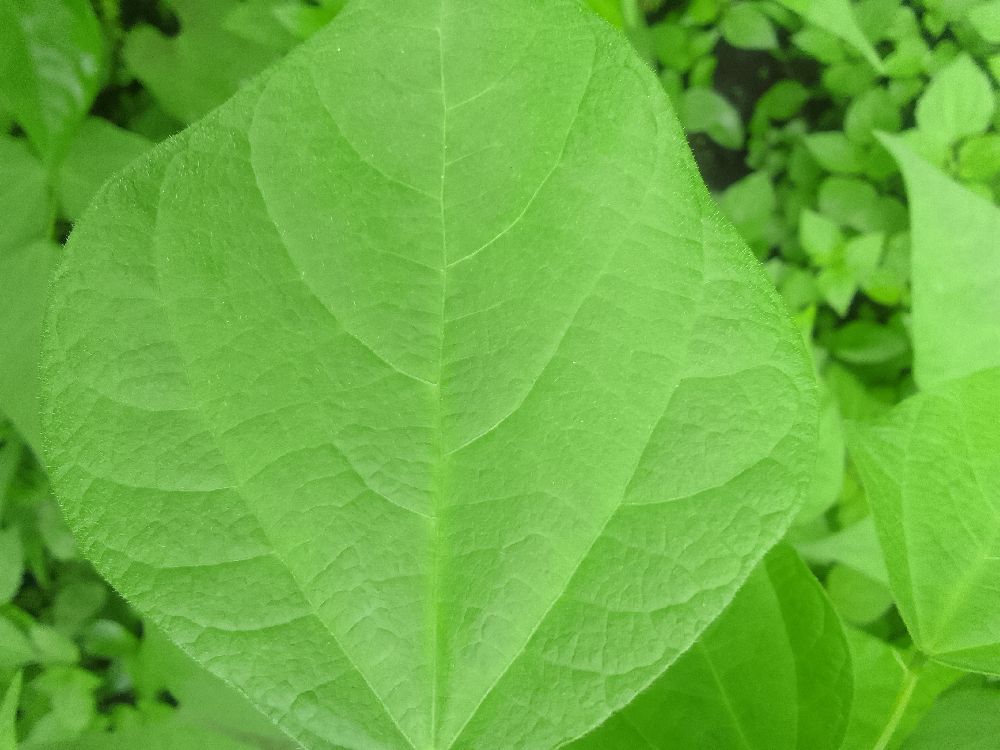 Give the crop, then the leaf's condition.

common bean, healthy
